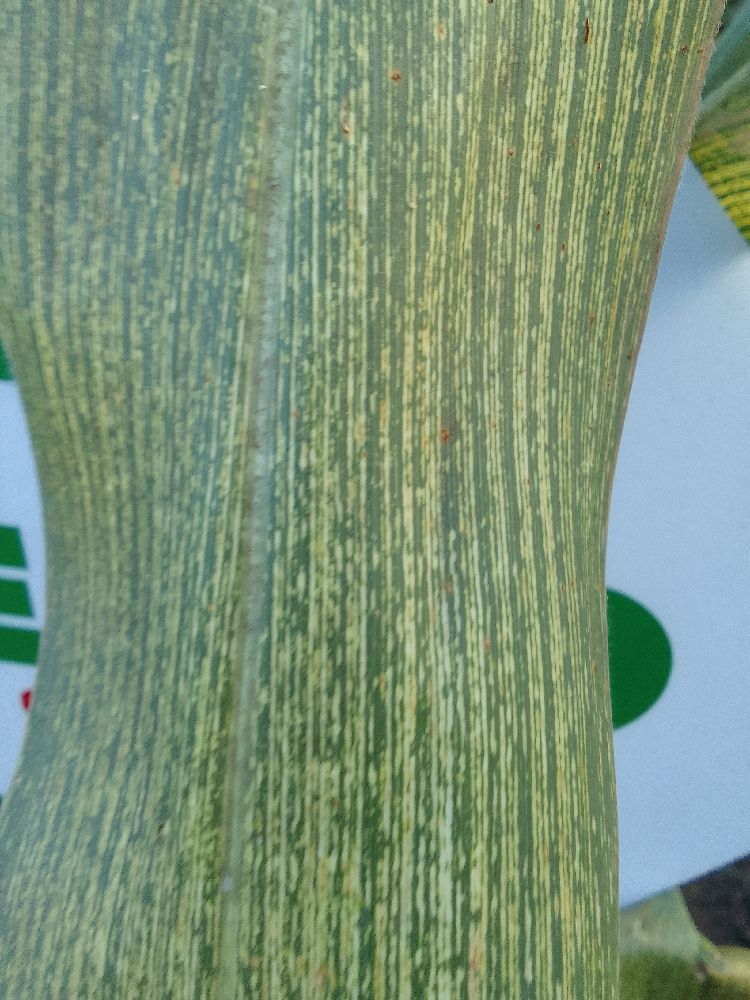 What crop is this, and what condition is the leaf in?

maize, maize streak virus
